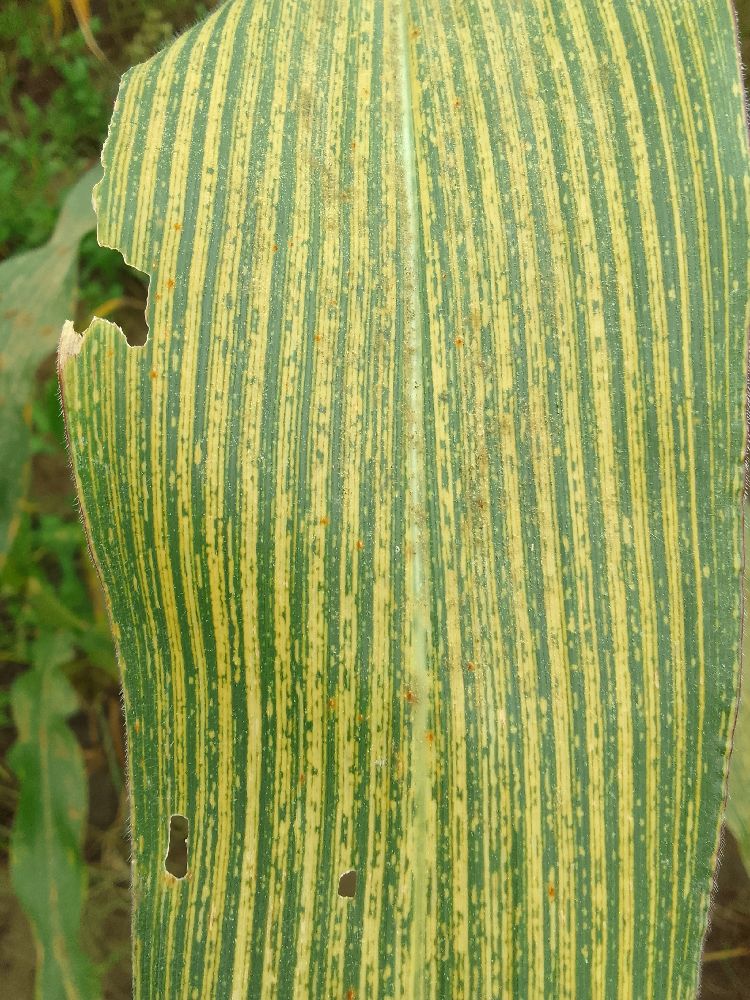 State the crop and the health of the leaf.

maize, maize streak virus
